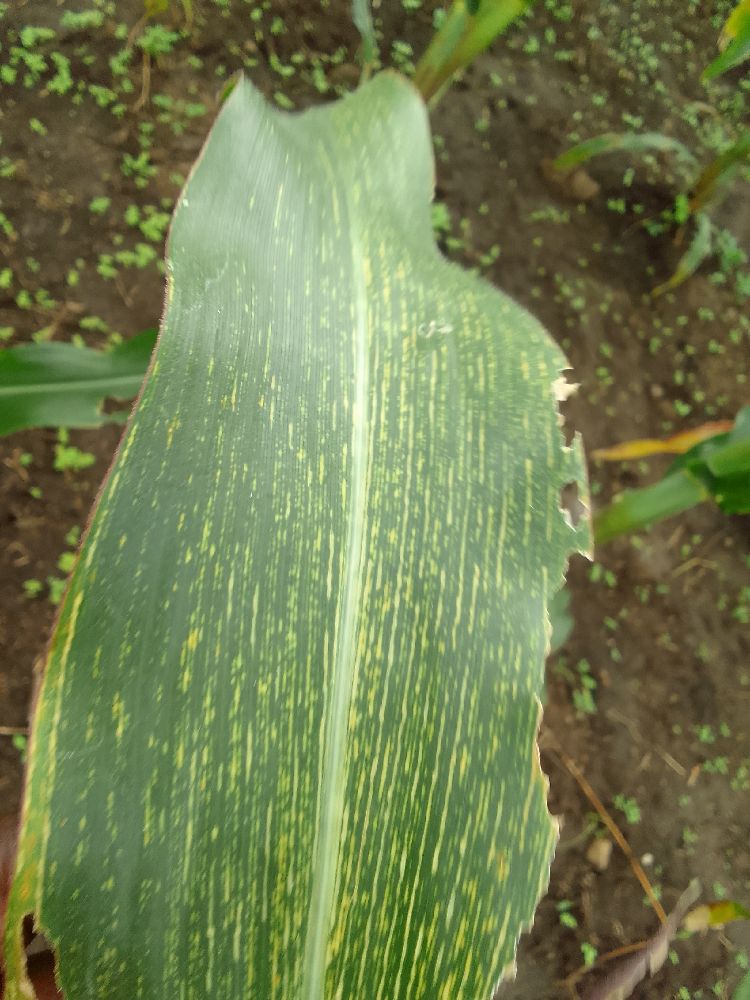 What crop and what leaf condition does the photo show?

maize, maize streak virus
